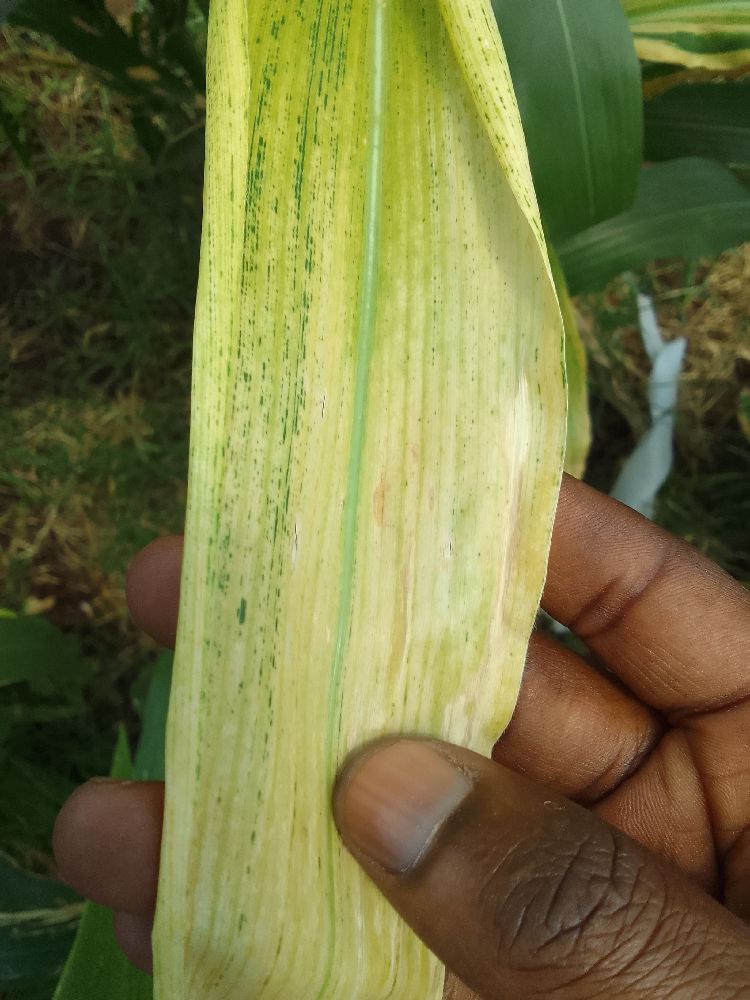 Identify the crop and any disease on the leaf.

maize, maize lethal necrosis
